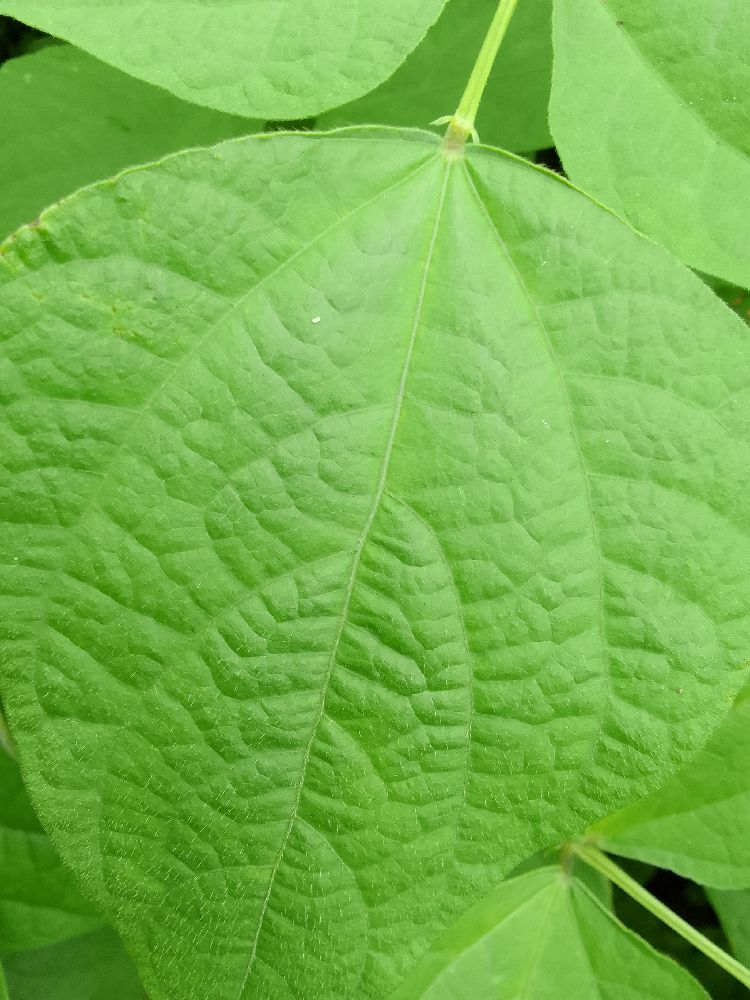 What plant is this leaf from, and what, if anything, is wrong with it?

common bean, healthy
